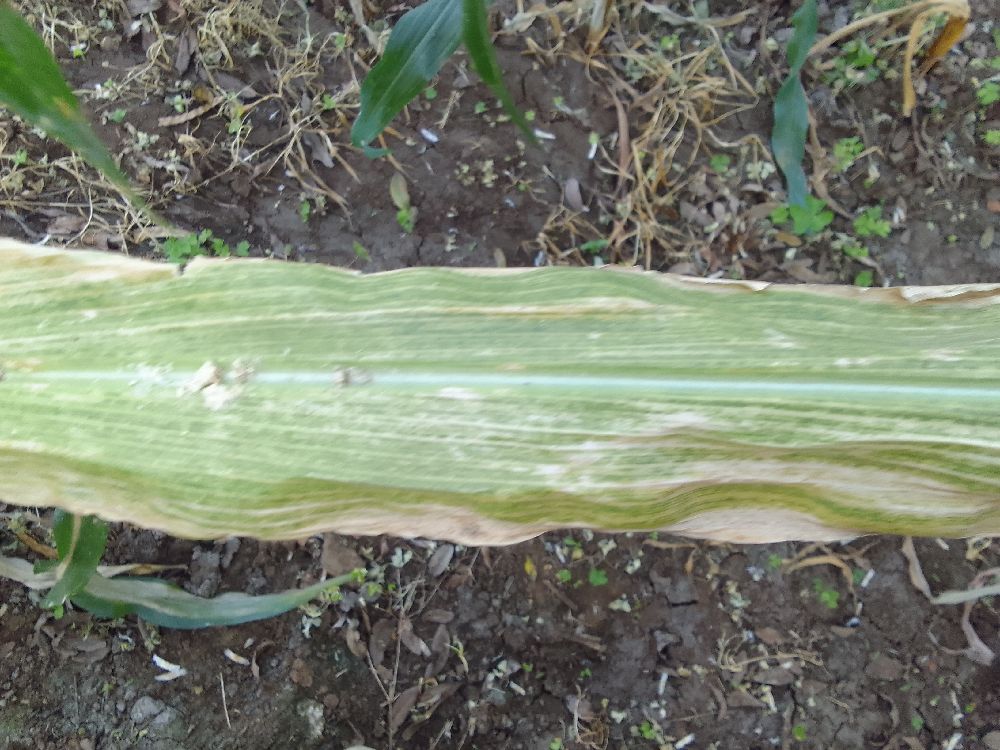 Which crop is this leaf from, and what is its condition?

maize, maize lethal necrosis
